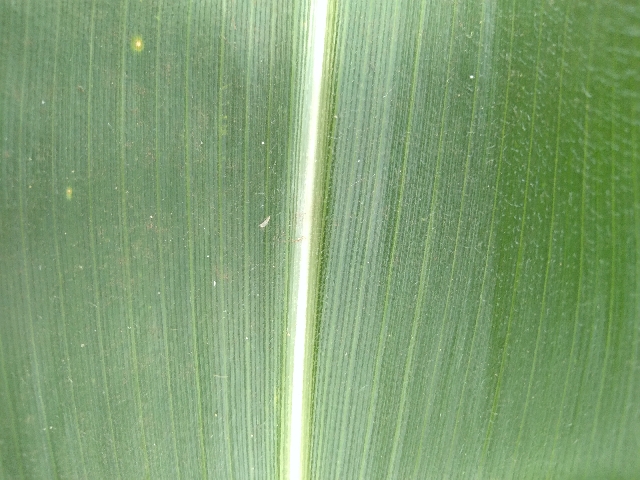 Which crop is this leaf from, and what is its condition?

maize, healthy
